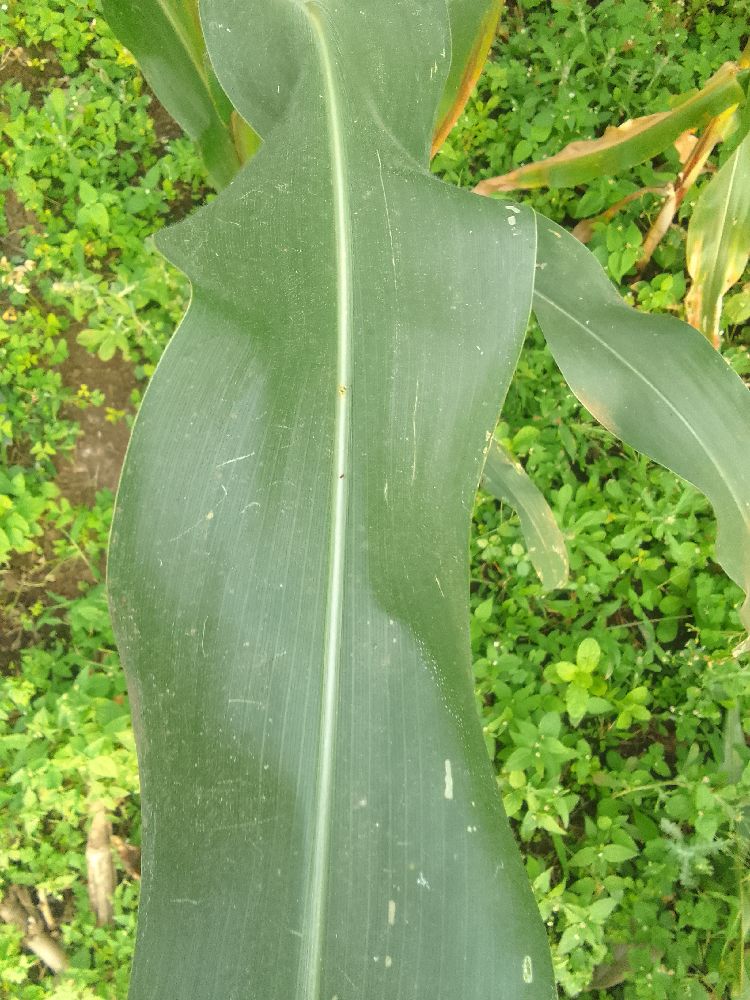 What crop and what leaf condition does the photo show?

maize, healthy
